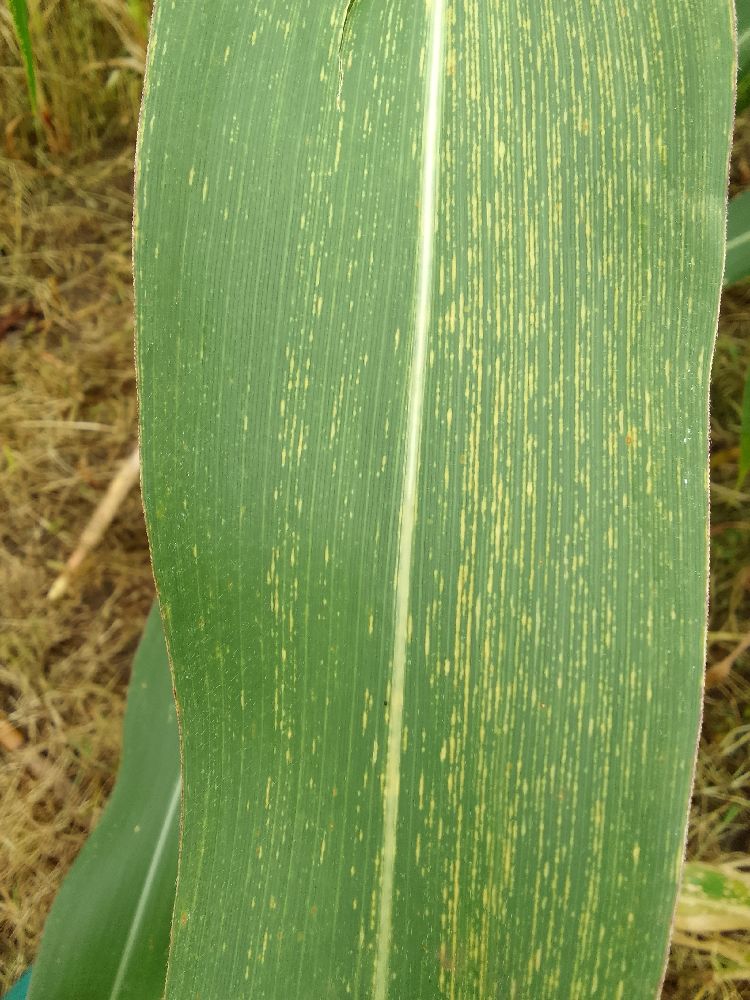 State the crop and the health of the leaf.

maize, maize streak virus
